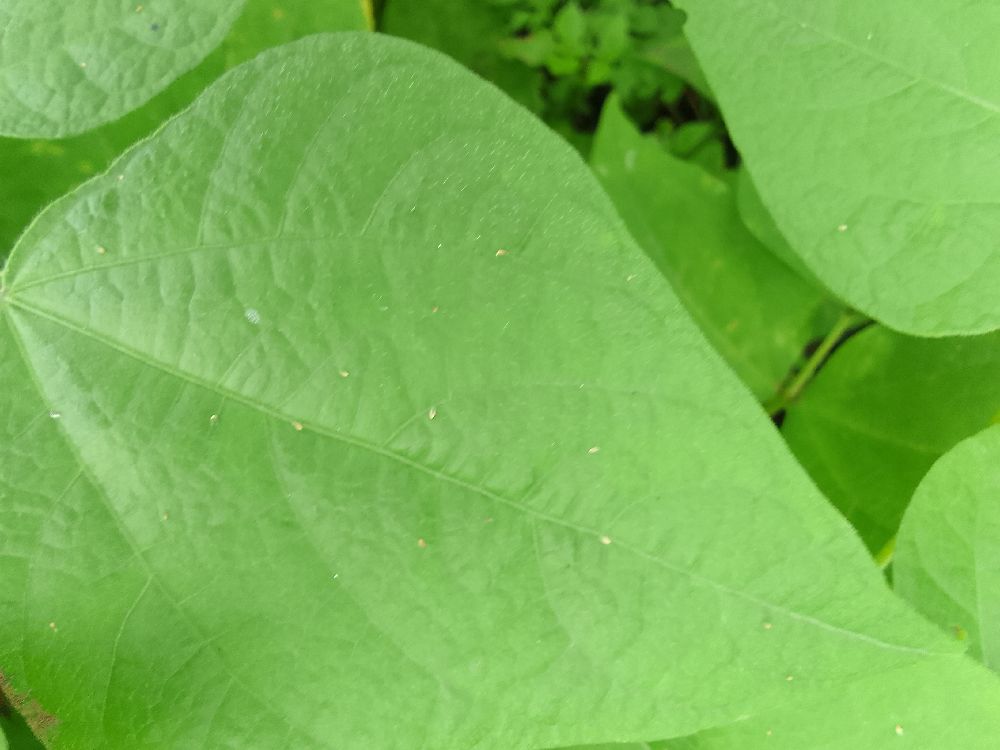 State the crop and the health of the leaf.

common bean, healthy
